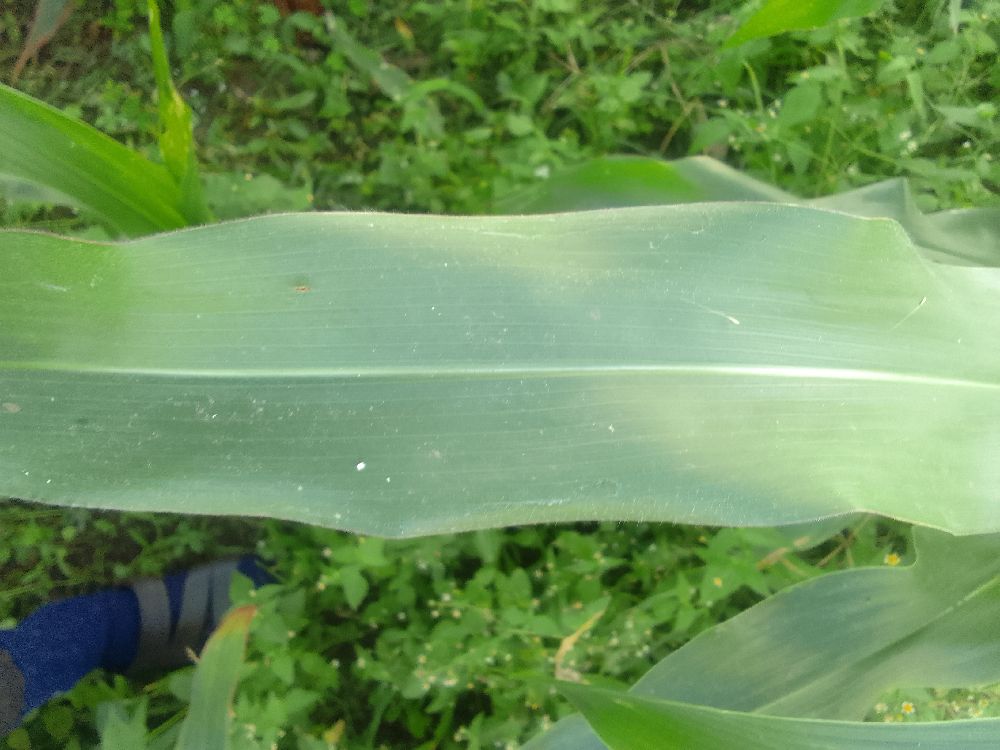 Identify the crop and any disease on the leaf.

maize, healthy
